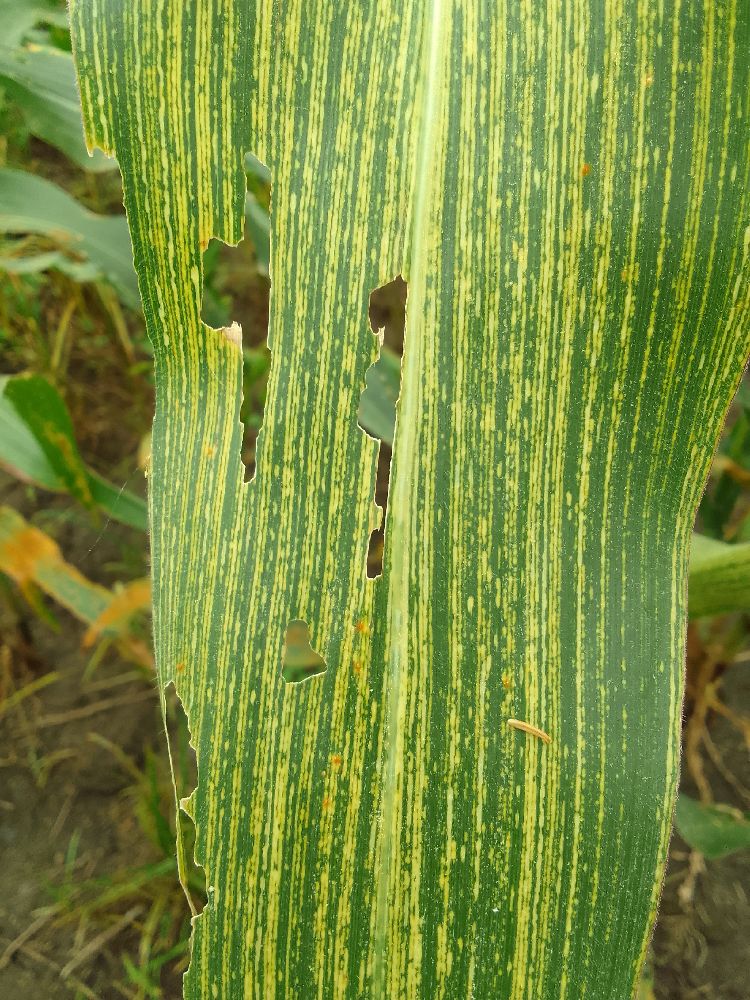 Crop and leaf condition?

maize, maize streak virus
